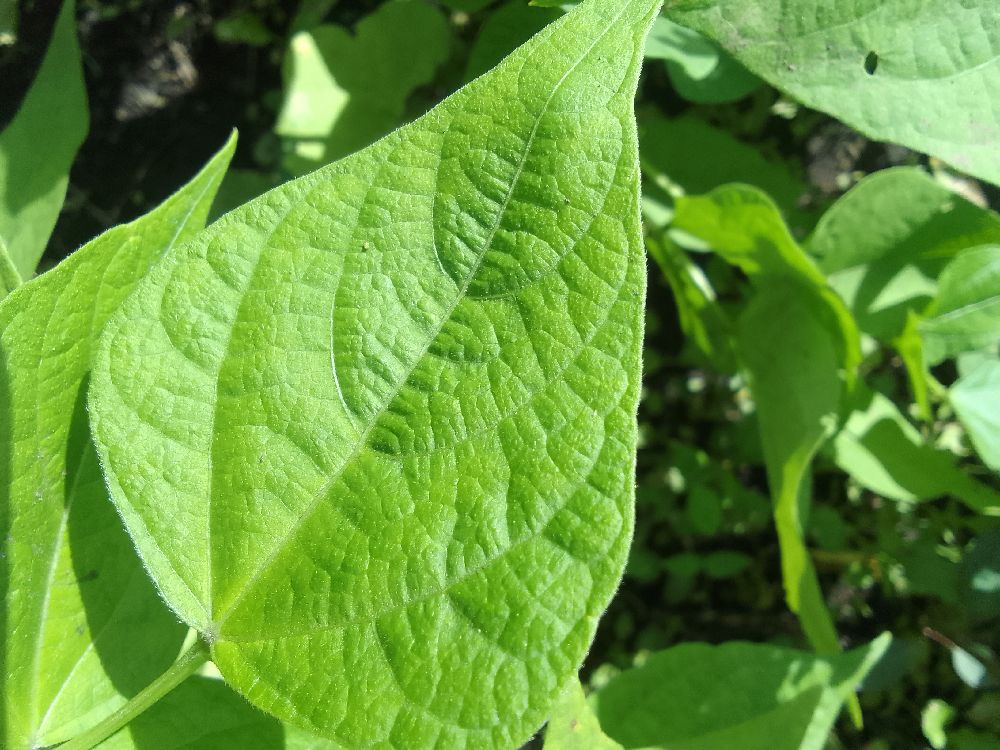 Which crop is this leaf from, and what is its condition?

common bean, healthy
